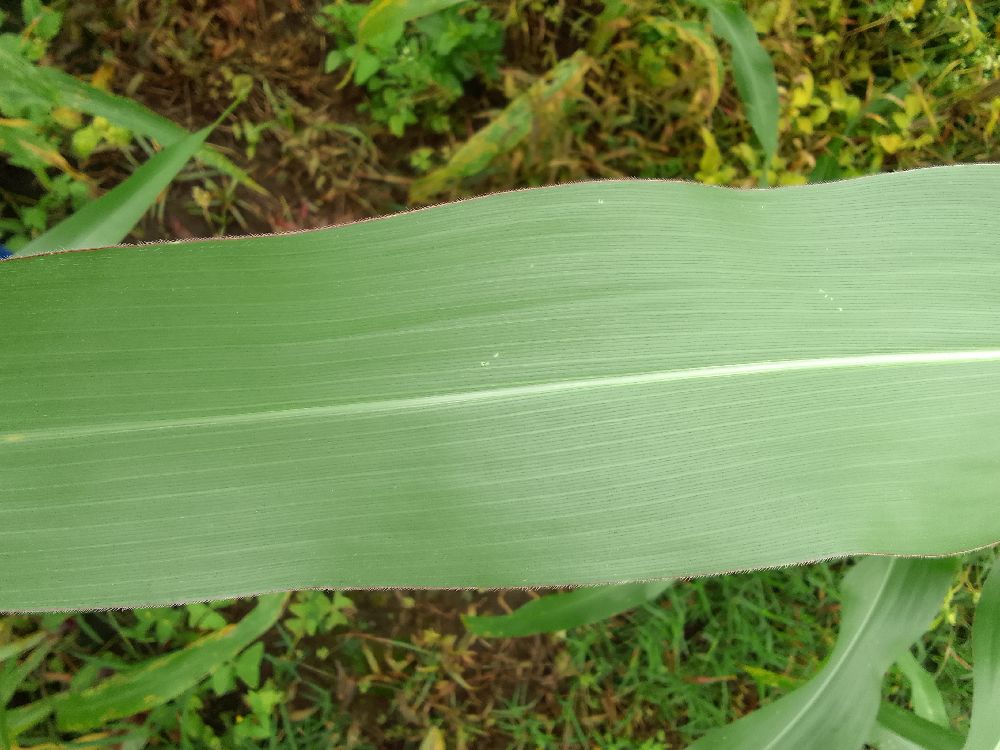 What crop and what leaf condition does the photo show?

maize, healthy
